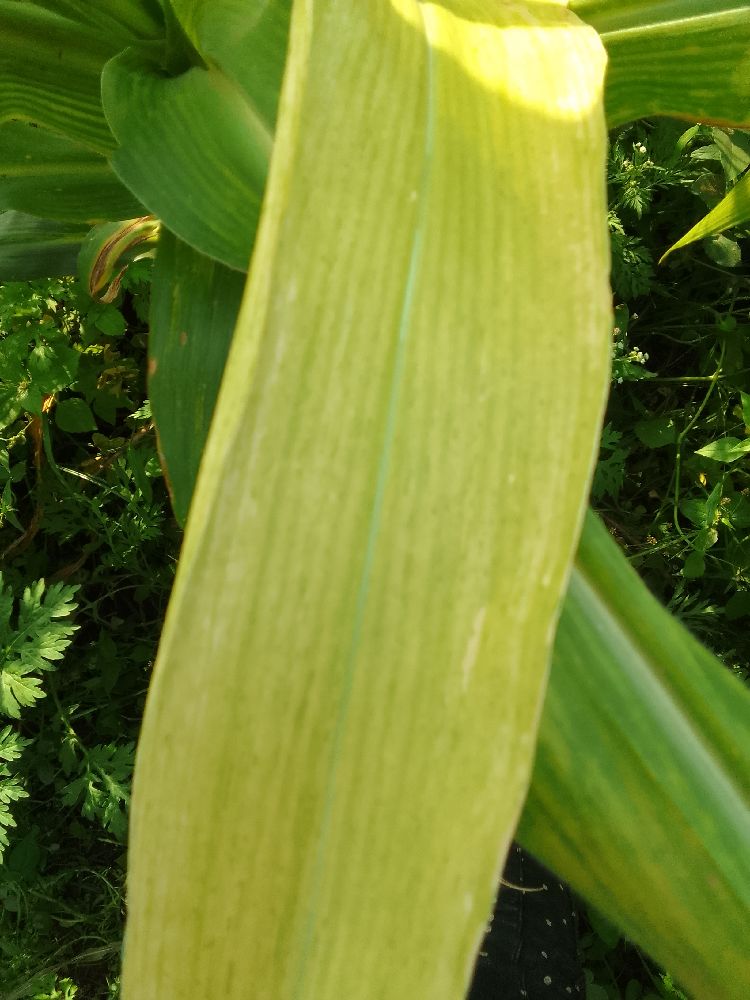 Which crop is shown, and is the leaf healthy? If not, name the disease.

maize, maize lethal necrosis
